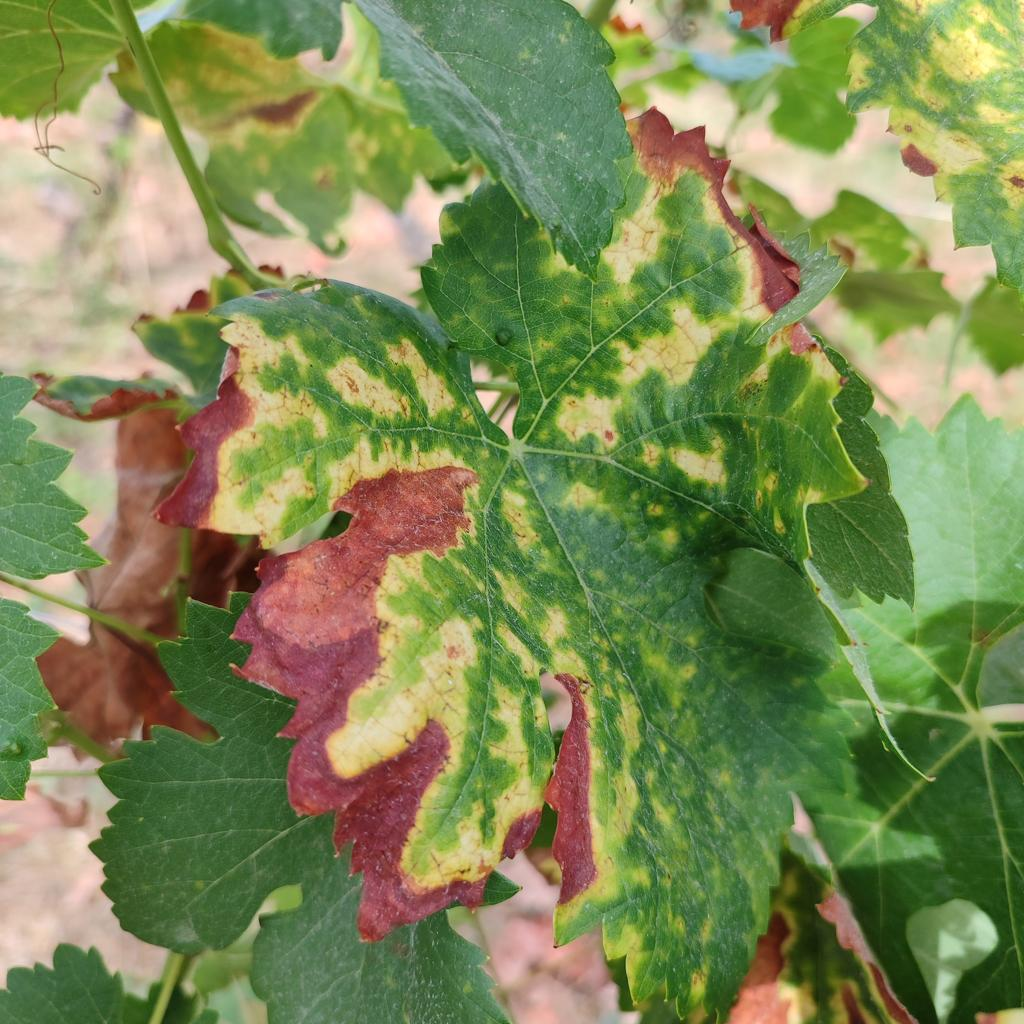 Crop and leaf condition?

grapevine, esca complex
